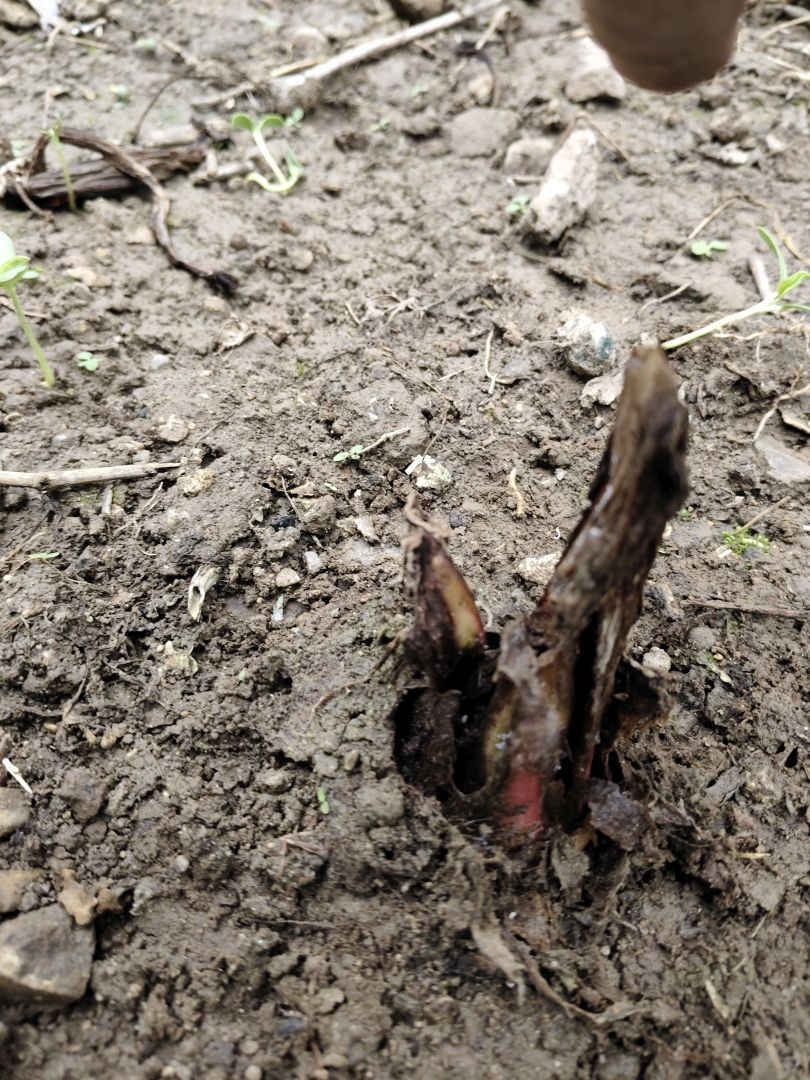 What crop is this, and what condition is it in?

taro, root rot
